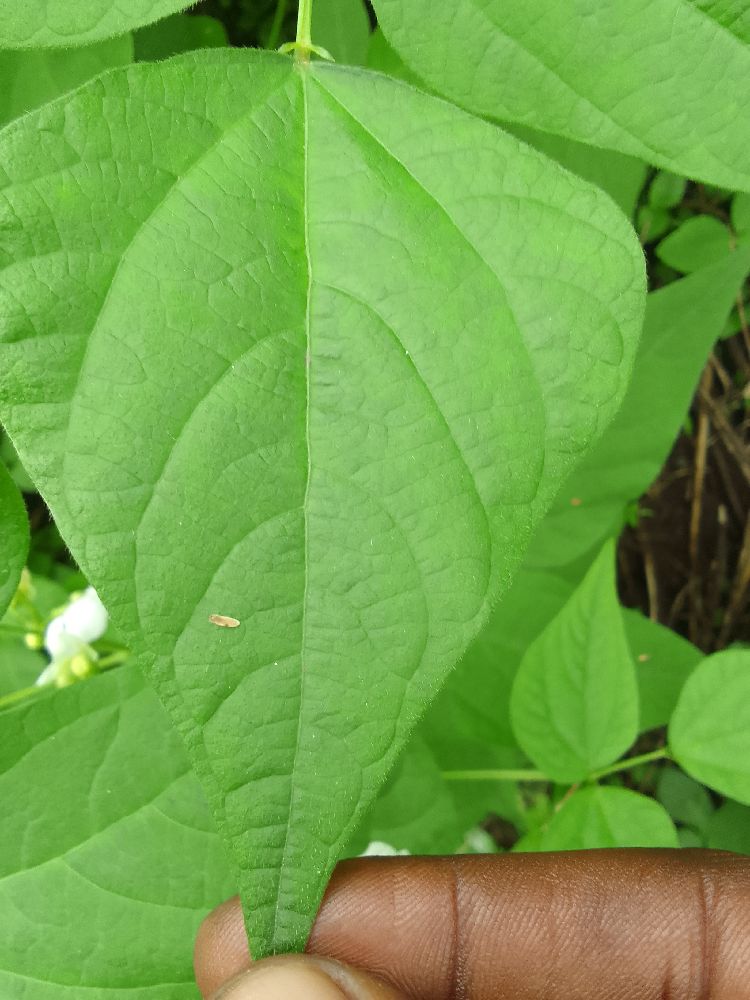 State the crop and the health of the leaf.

common bean, healthy
